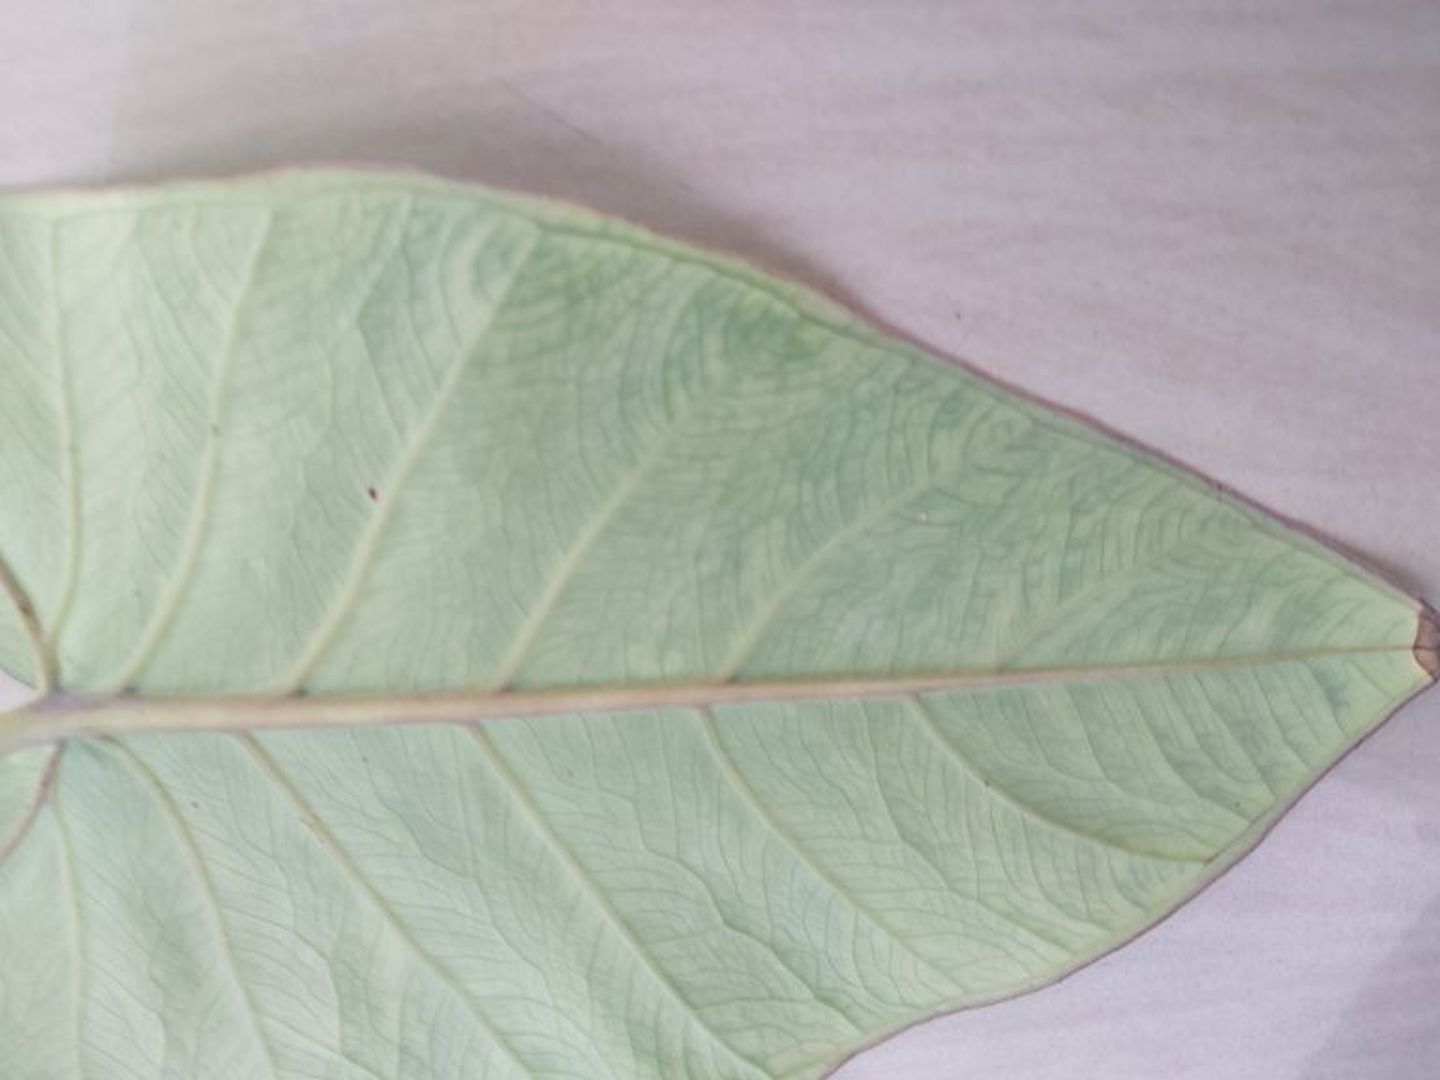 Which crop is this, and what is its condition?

taro, mosaic
